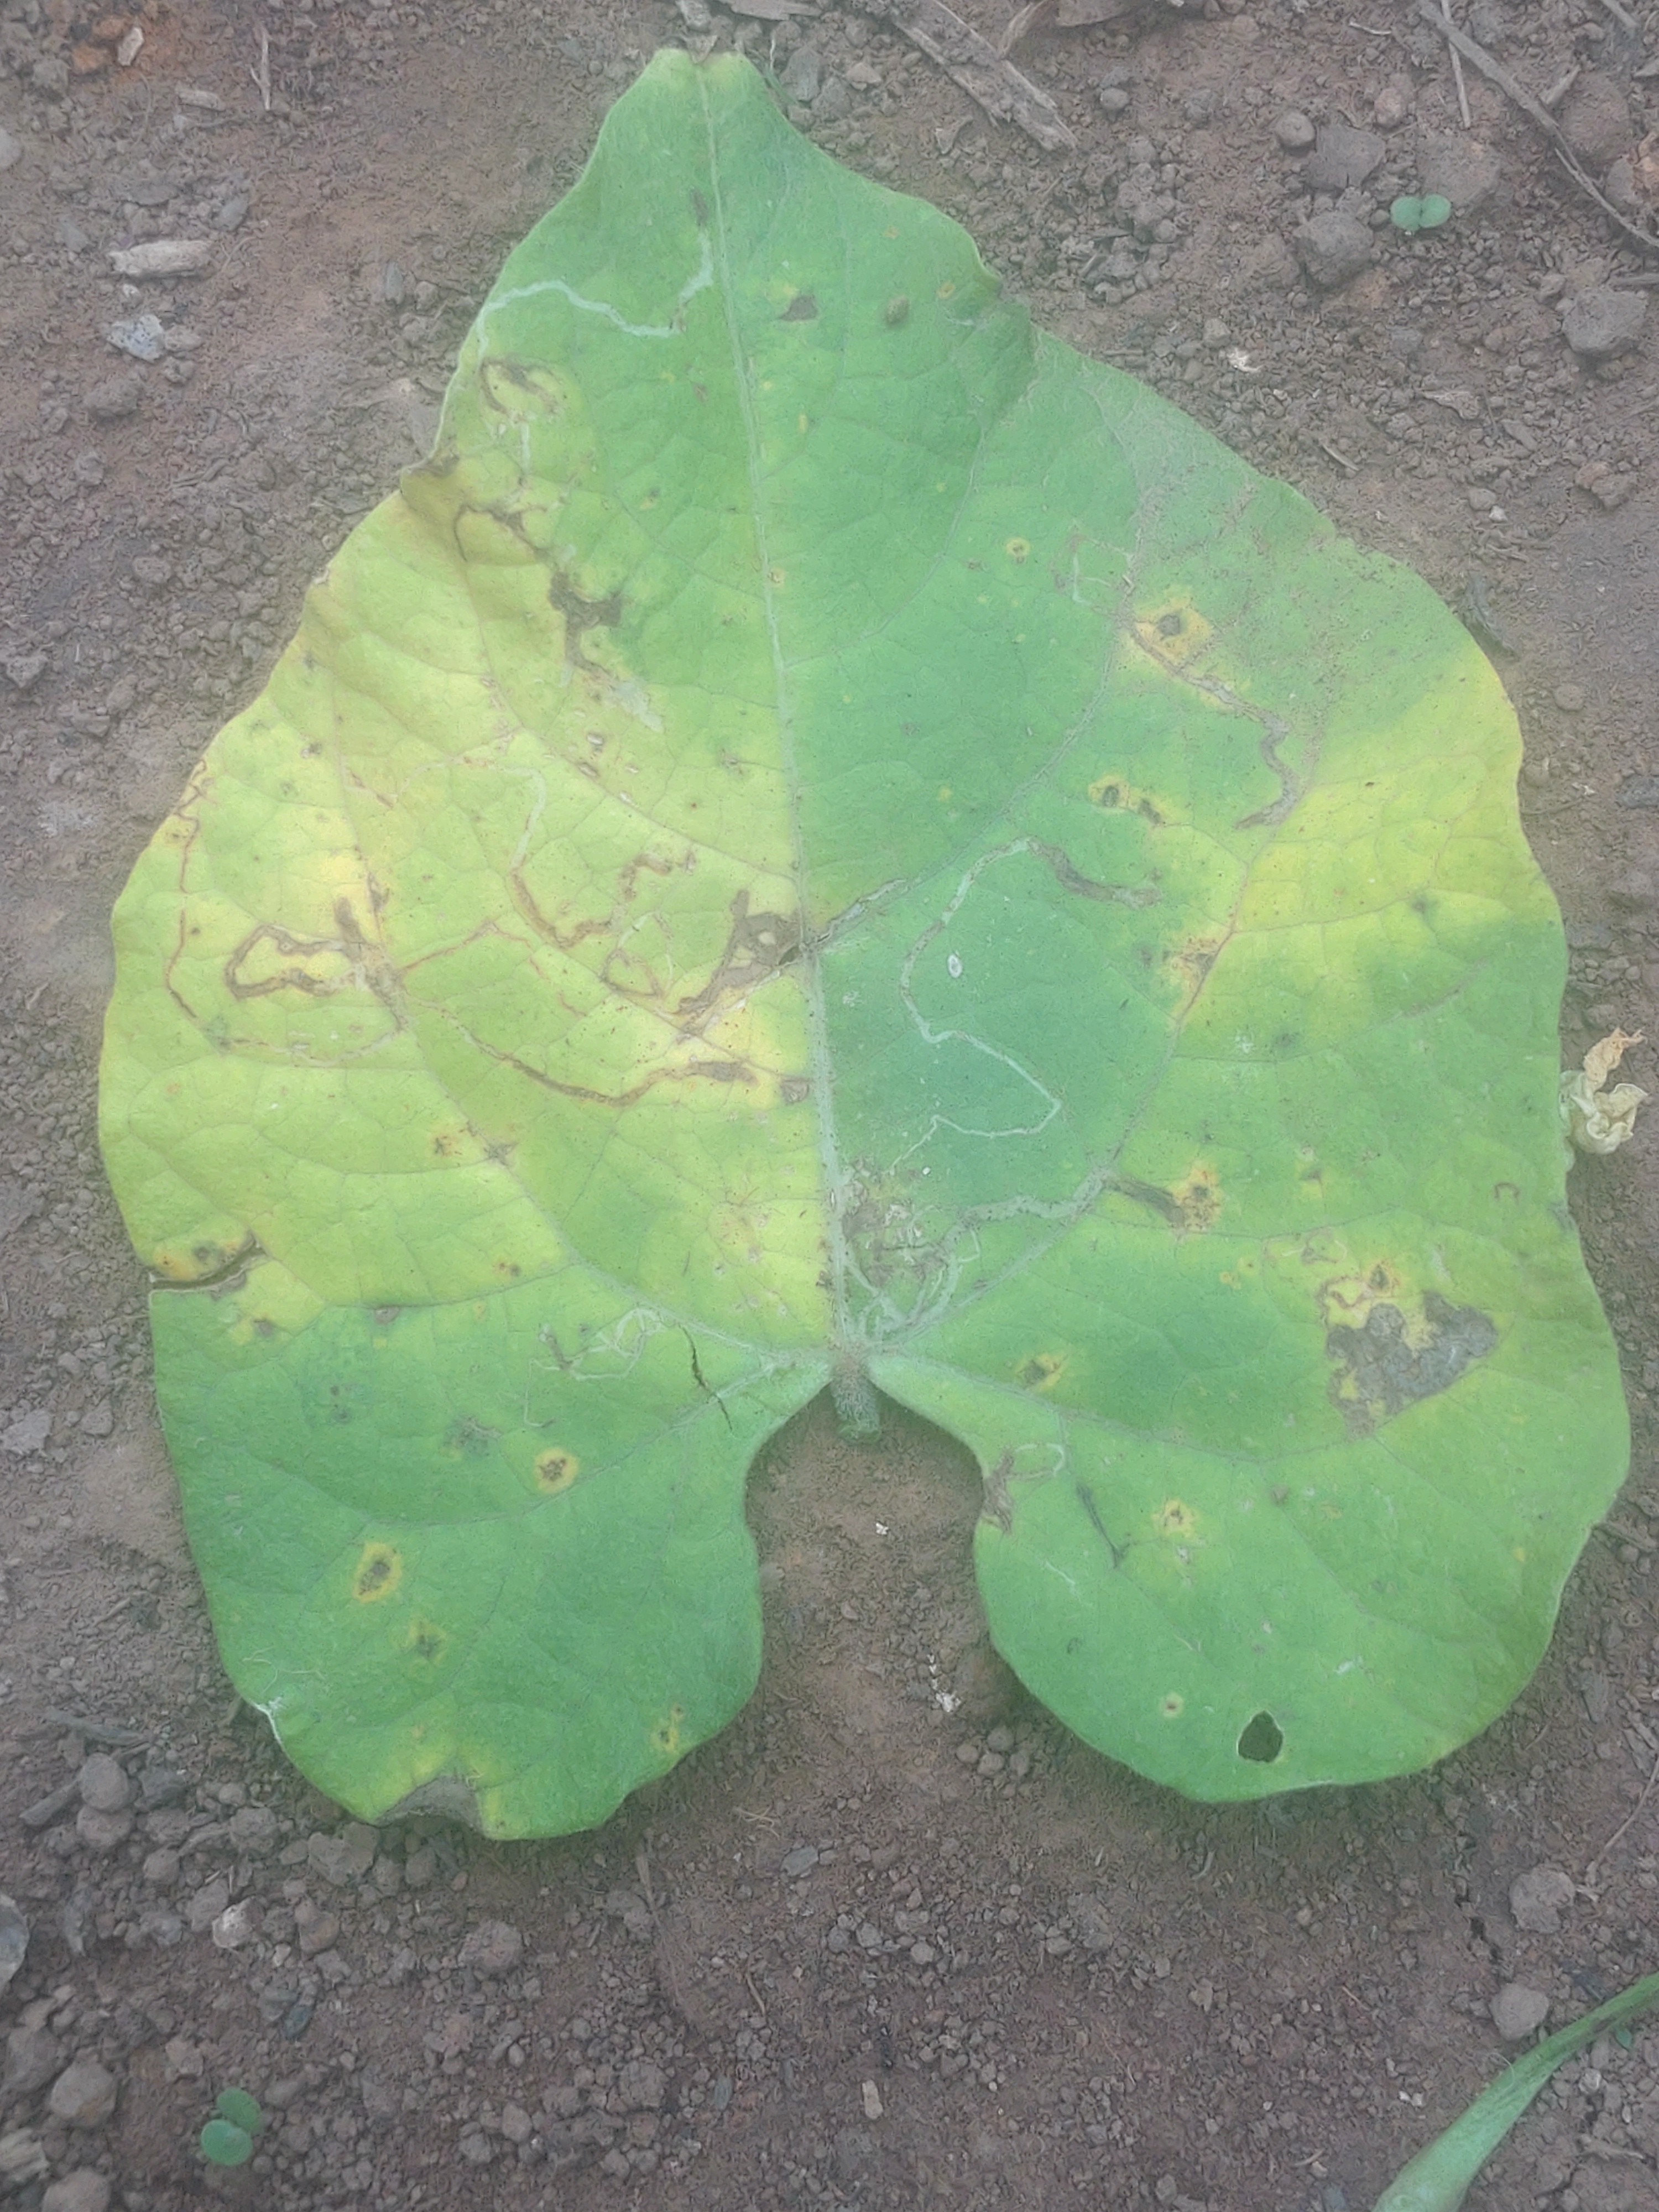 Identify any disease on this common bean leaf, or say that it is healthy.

anthracnose
